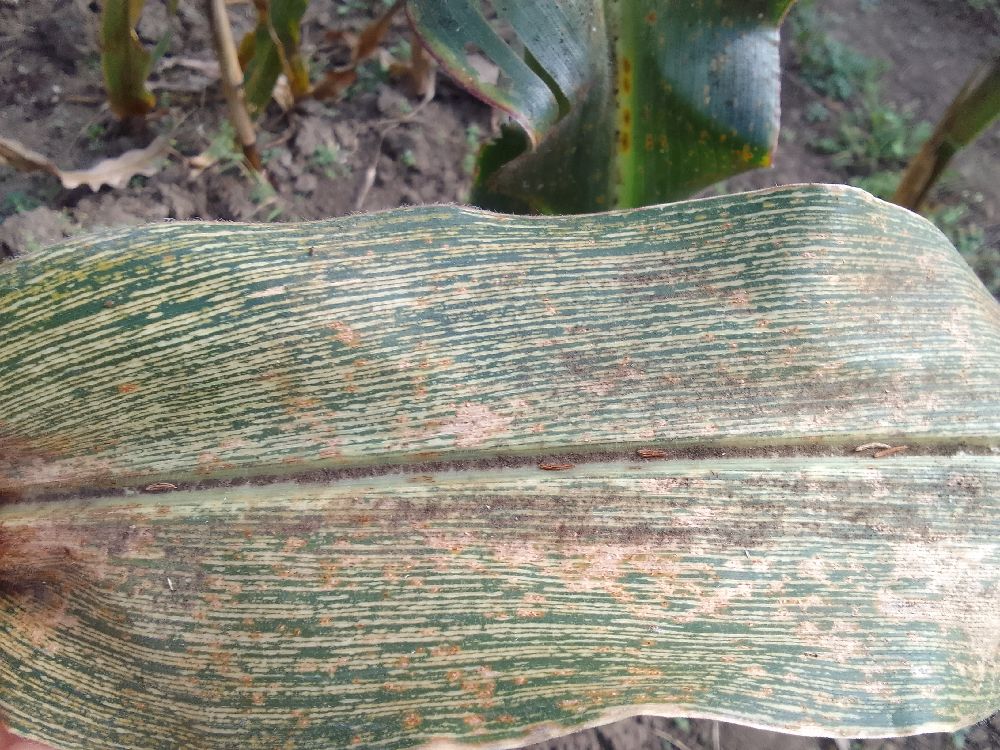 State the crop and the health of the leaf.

maize, maize streak virus
